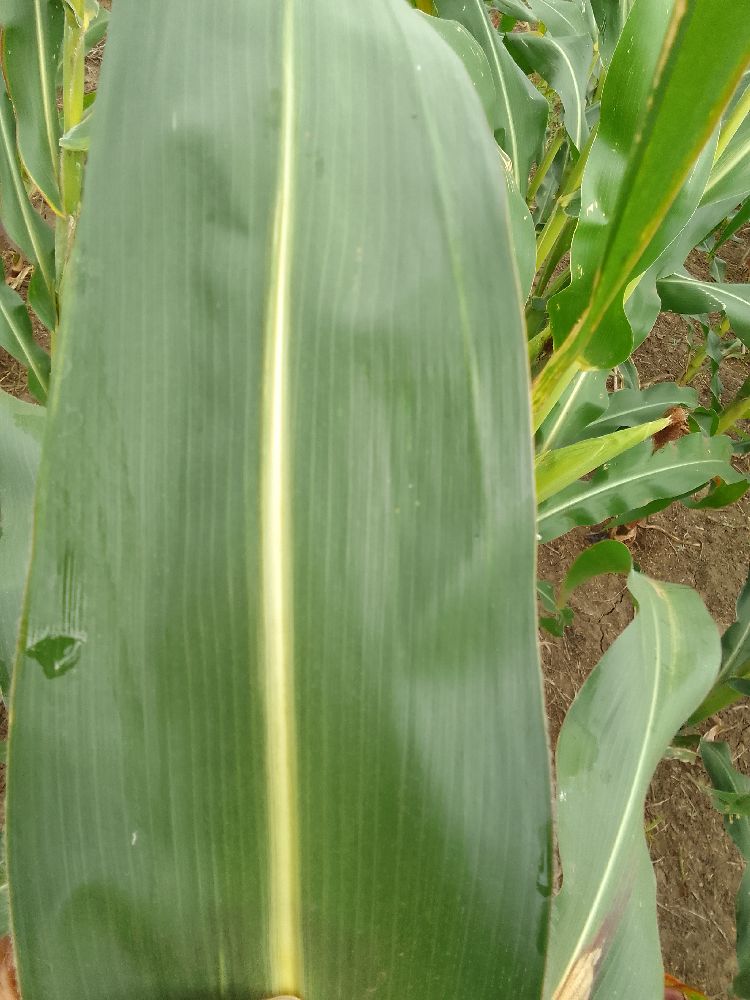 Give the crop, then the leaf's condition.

maize, healthy
